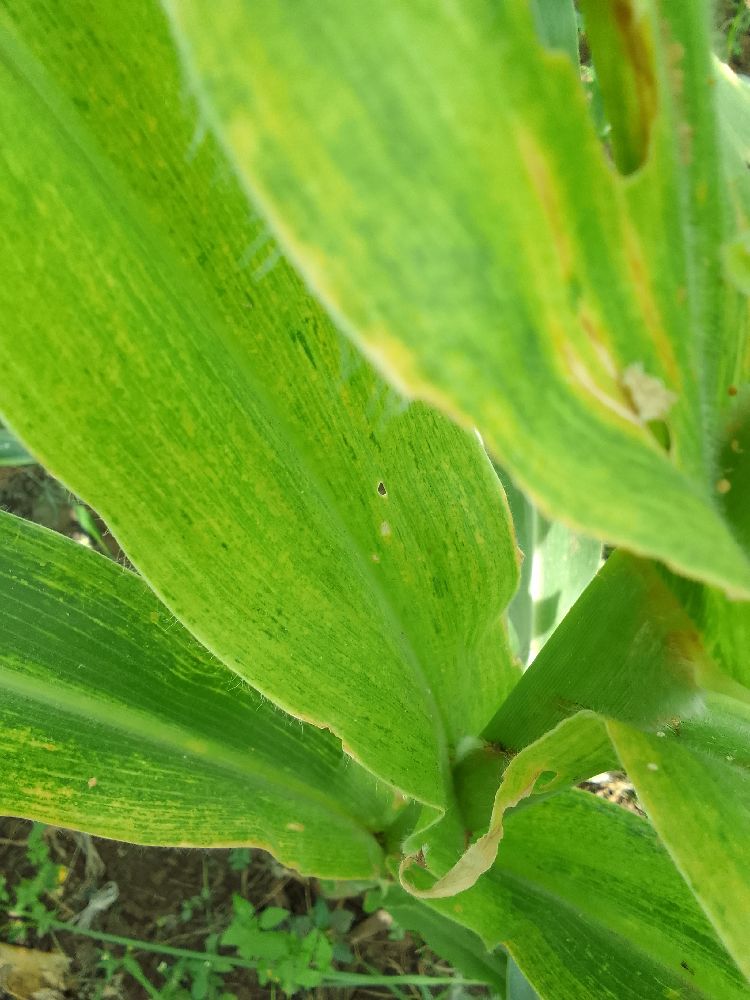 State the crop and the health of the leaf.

maize, maize lethal necrosis
